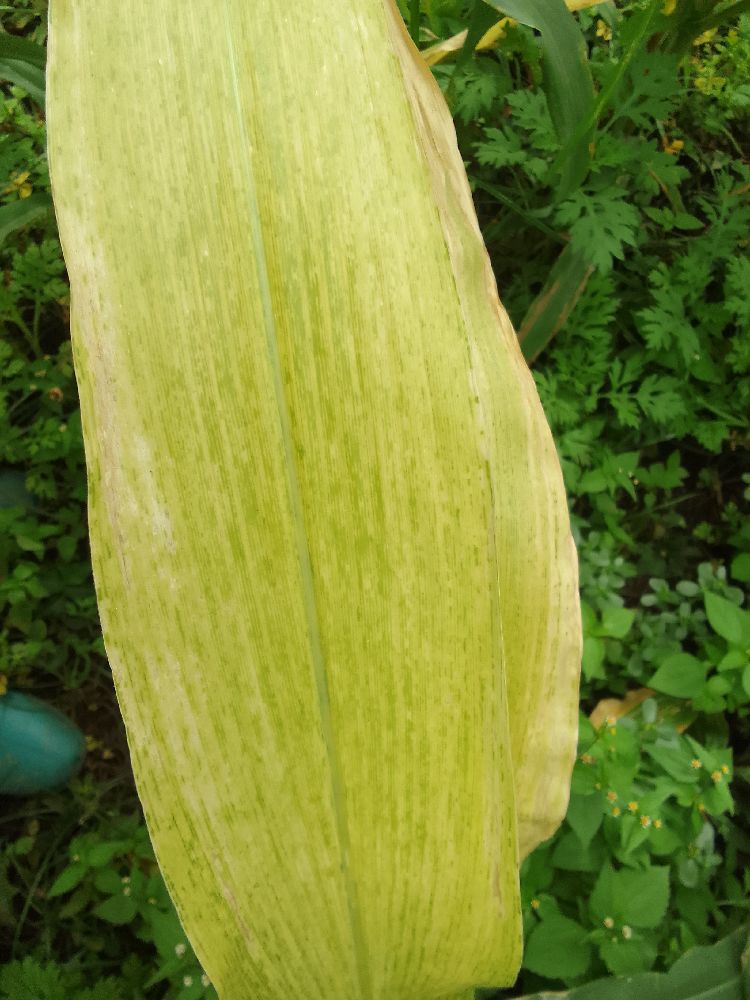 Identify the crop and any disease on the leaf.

maize, maize lethal necrosis
